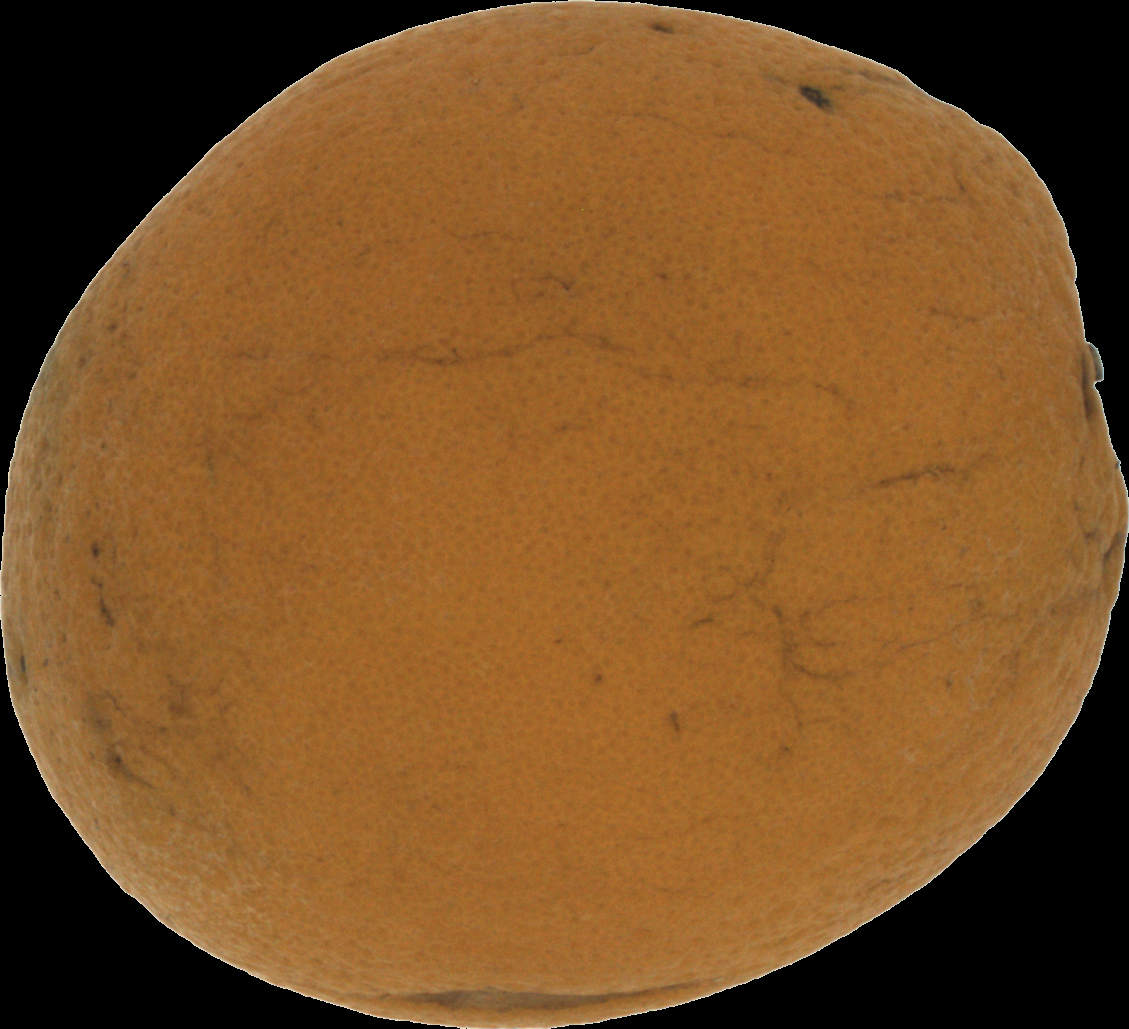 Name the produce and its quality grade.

orange, bad
